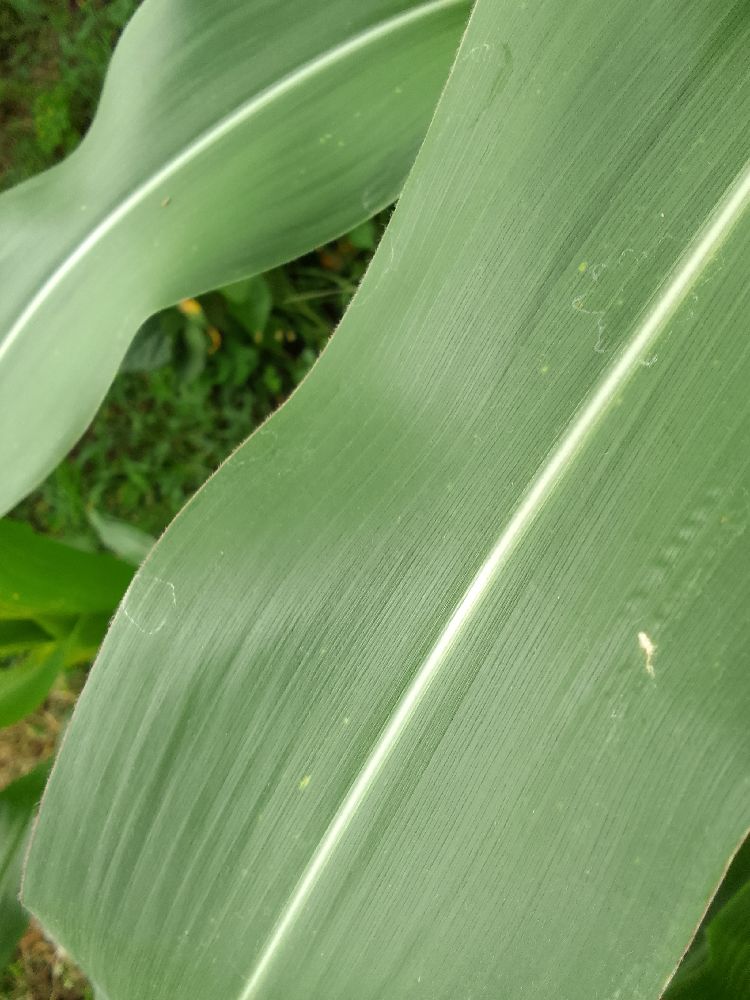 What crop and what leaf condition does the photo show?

maize, healthy
